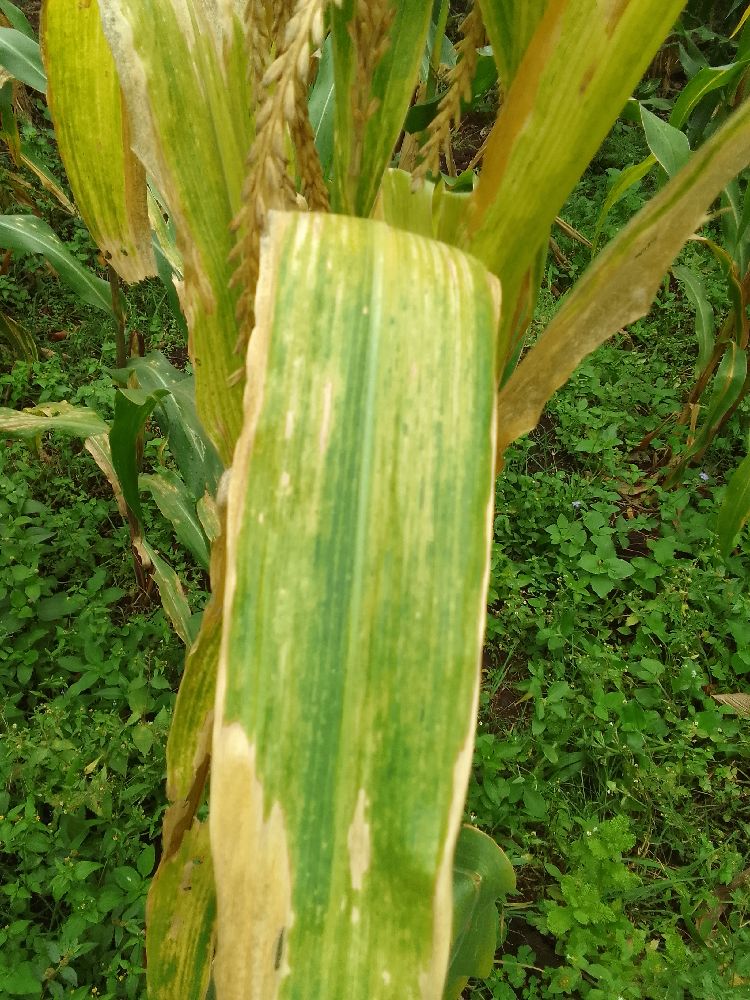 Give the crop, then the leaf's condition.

maize, maize lethal necrosis
